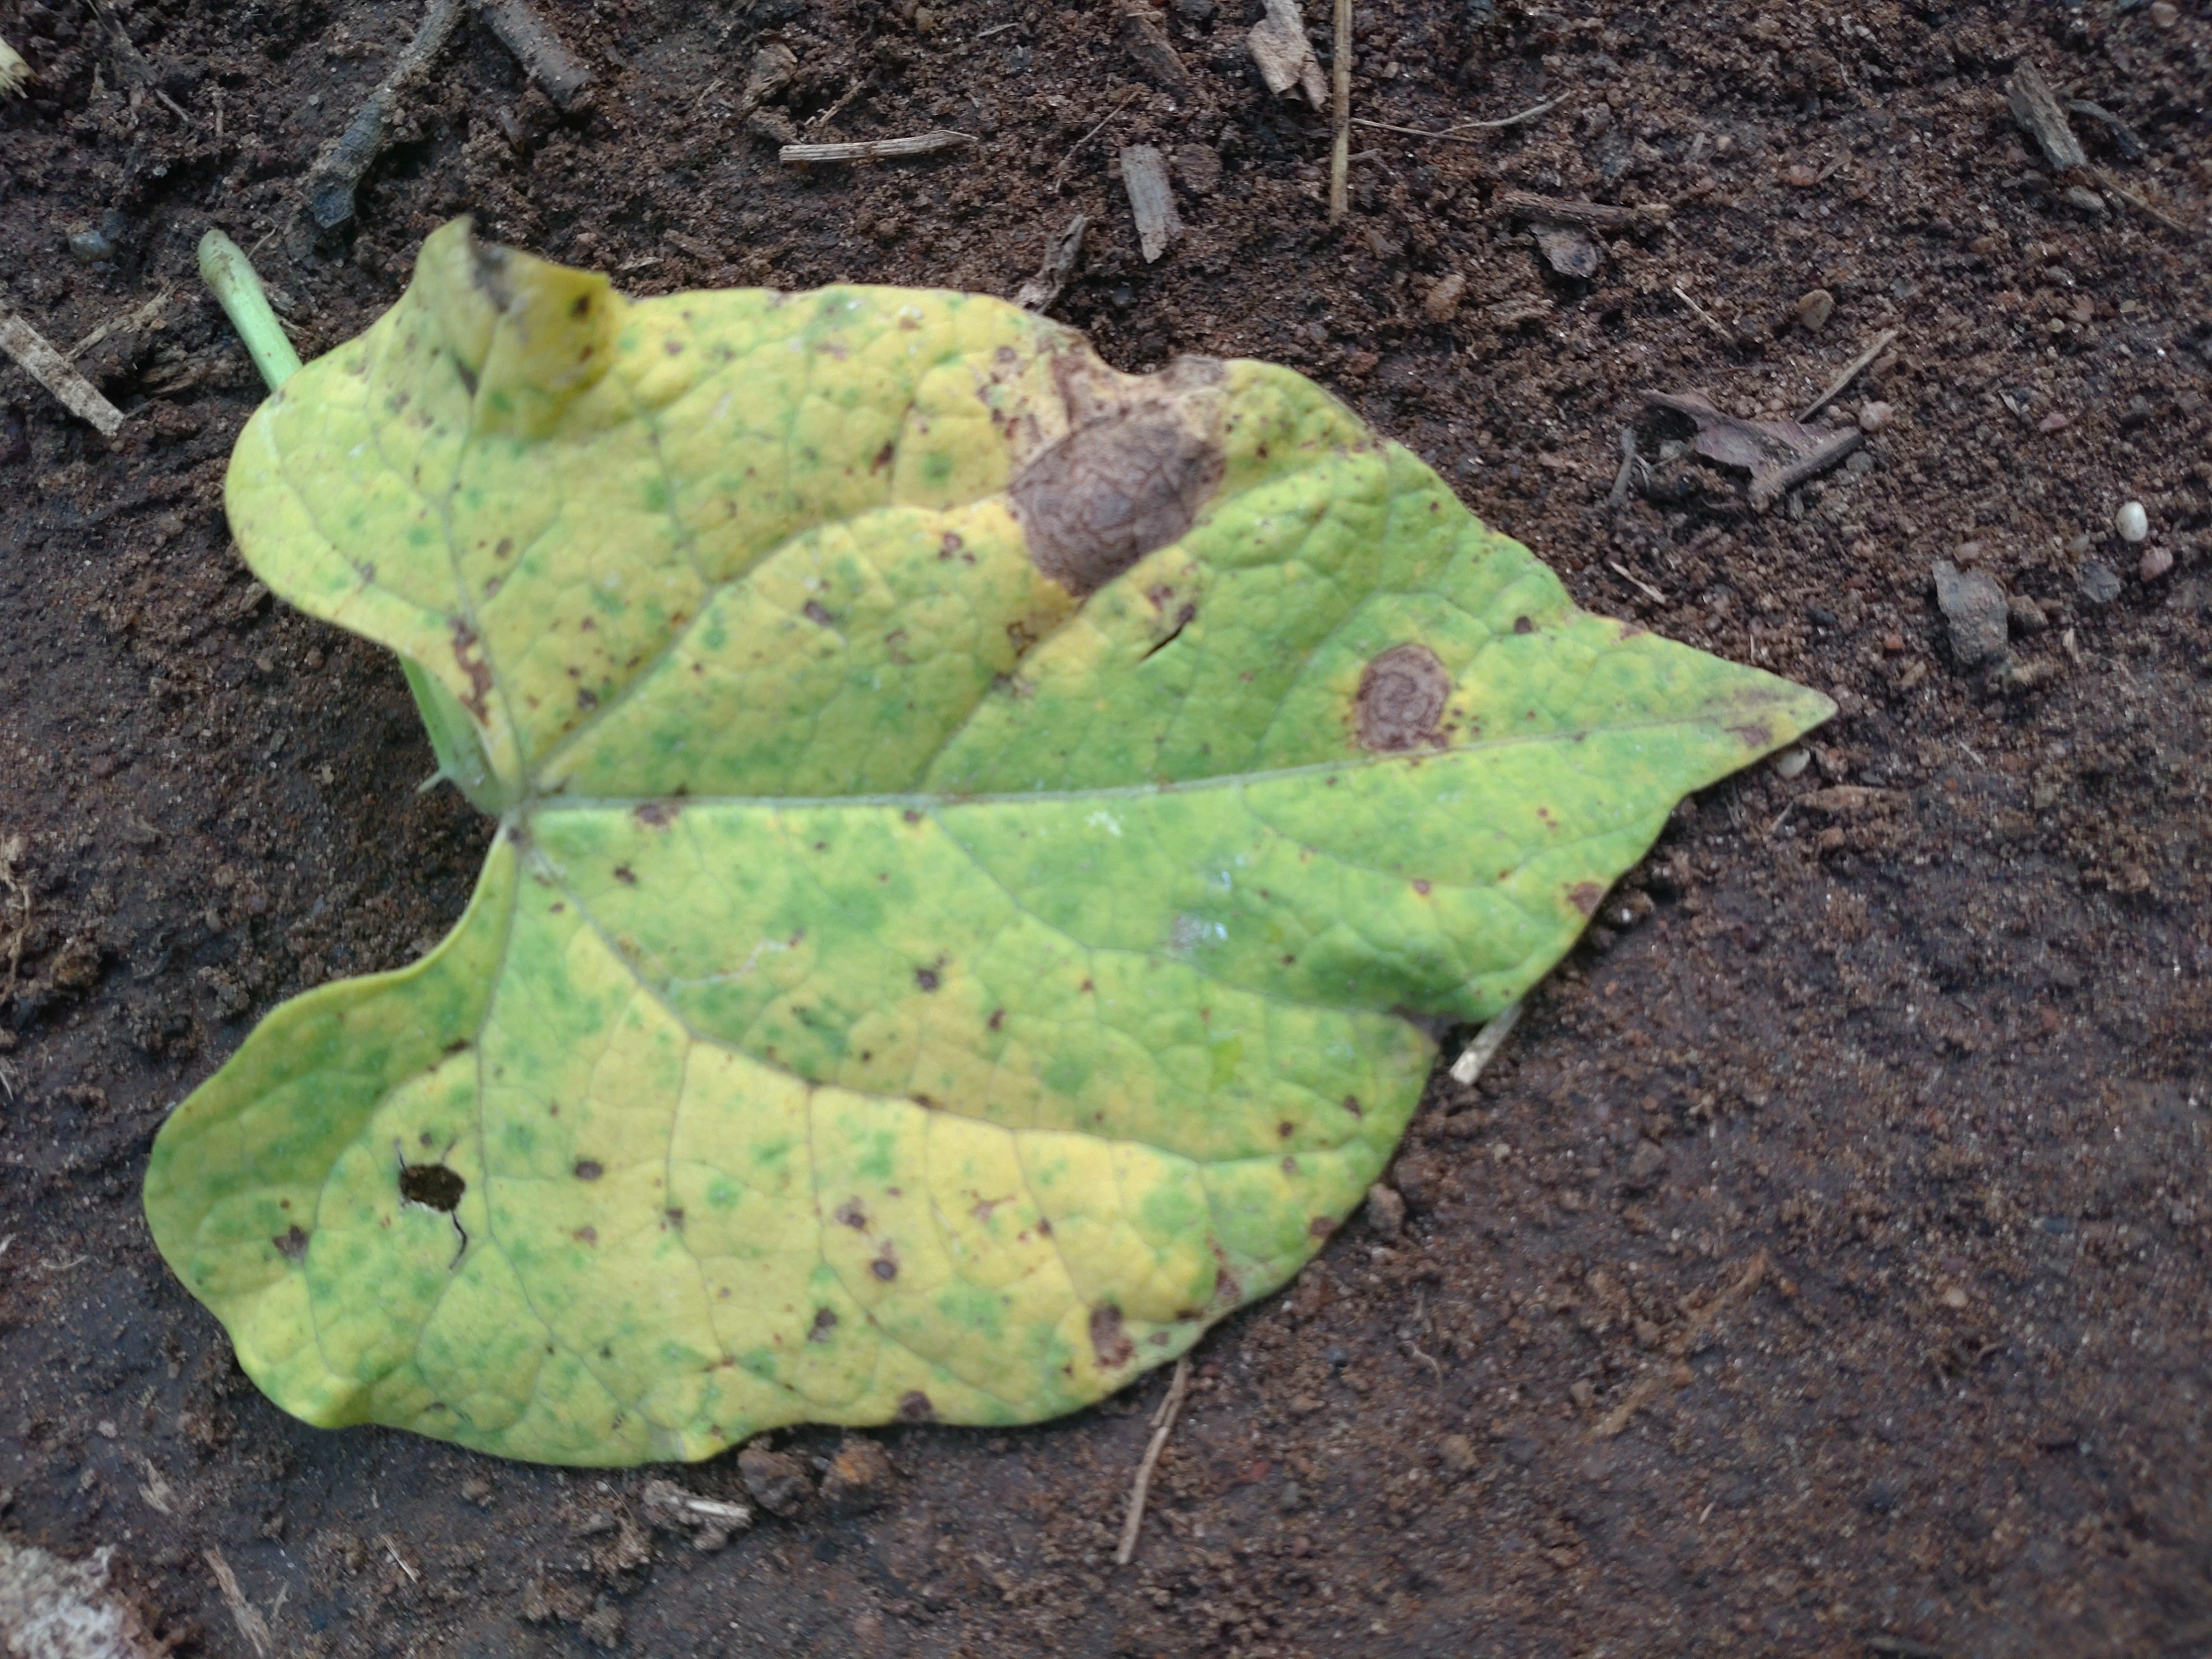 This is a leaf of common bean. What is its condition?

anthracnose
